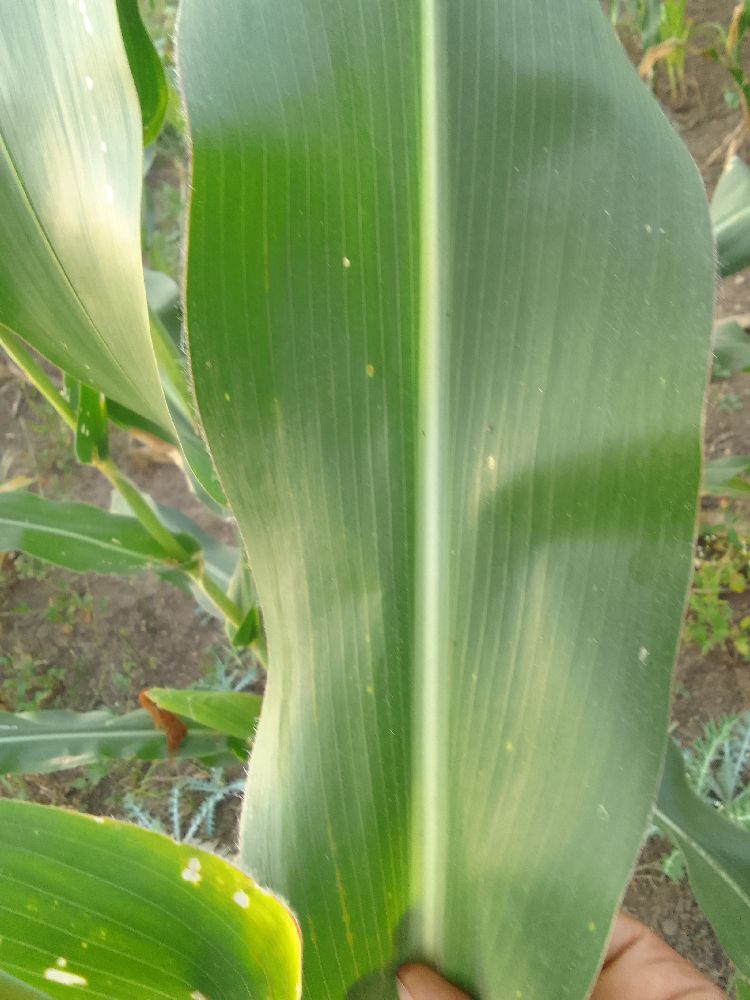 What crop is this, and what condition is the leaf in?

maize, healthy
